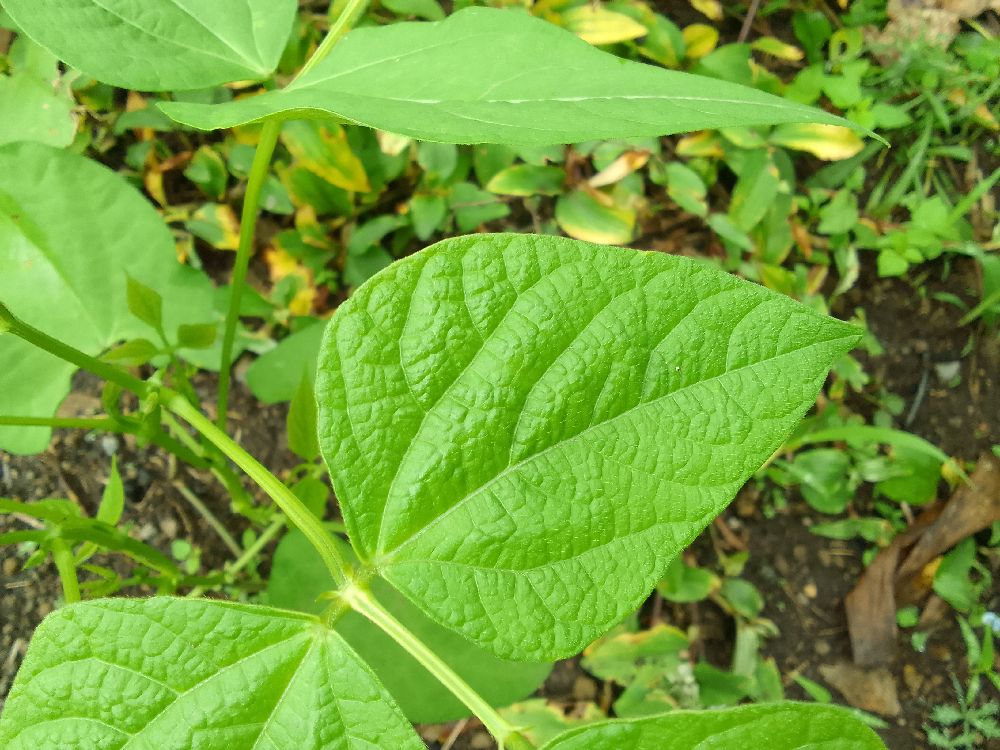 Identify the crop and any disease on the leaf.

common bean, healthy
